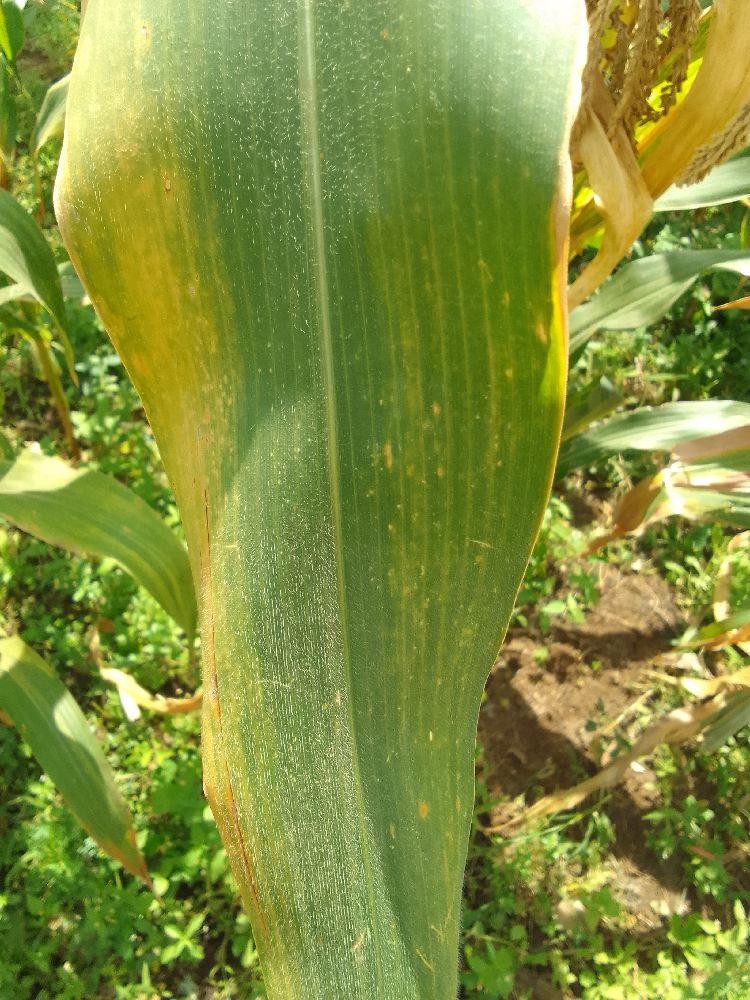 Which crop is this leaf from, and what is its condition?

maize, maize lethal necrosis
